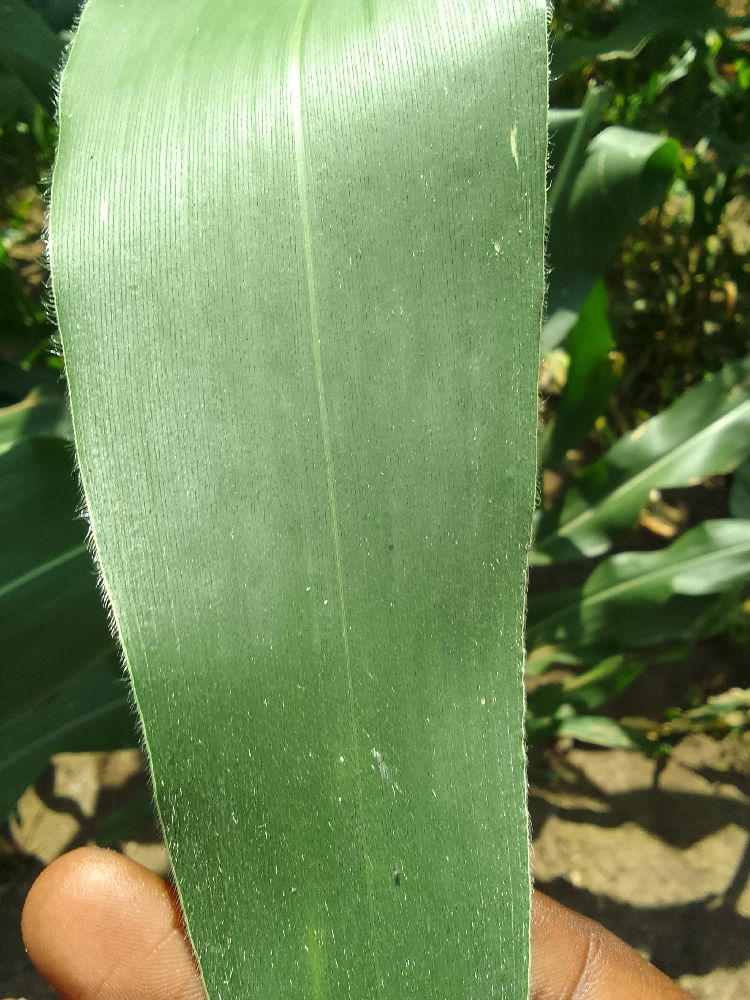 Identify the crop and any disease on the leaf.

maize, healthy
